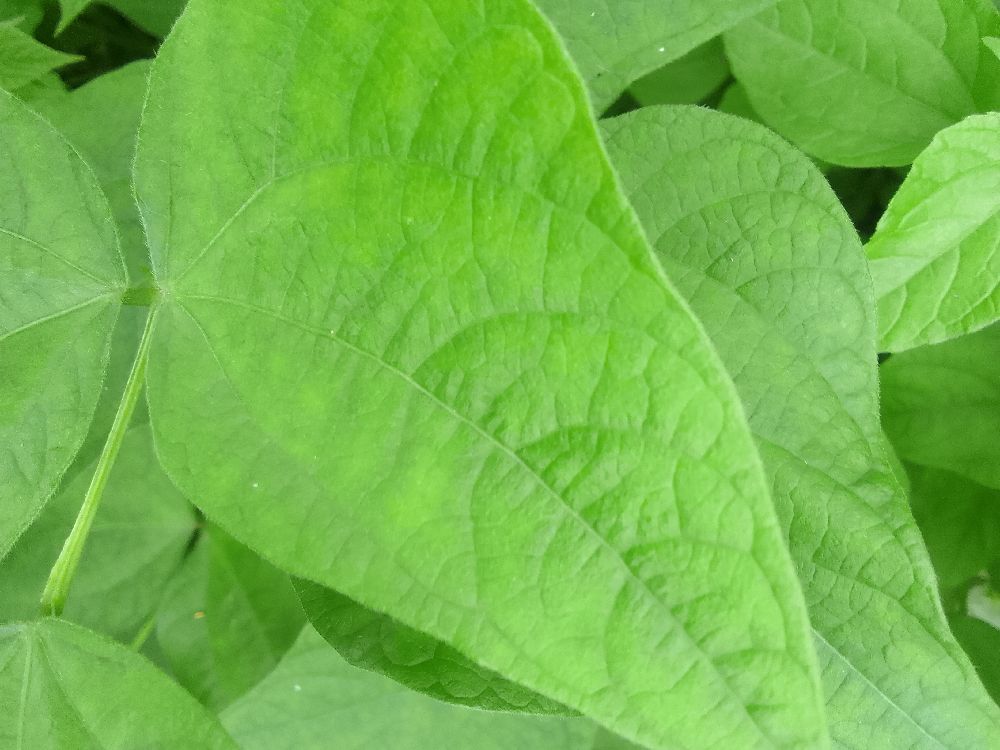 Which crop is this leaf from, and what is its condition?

common bean, healthy
